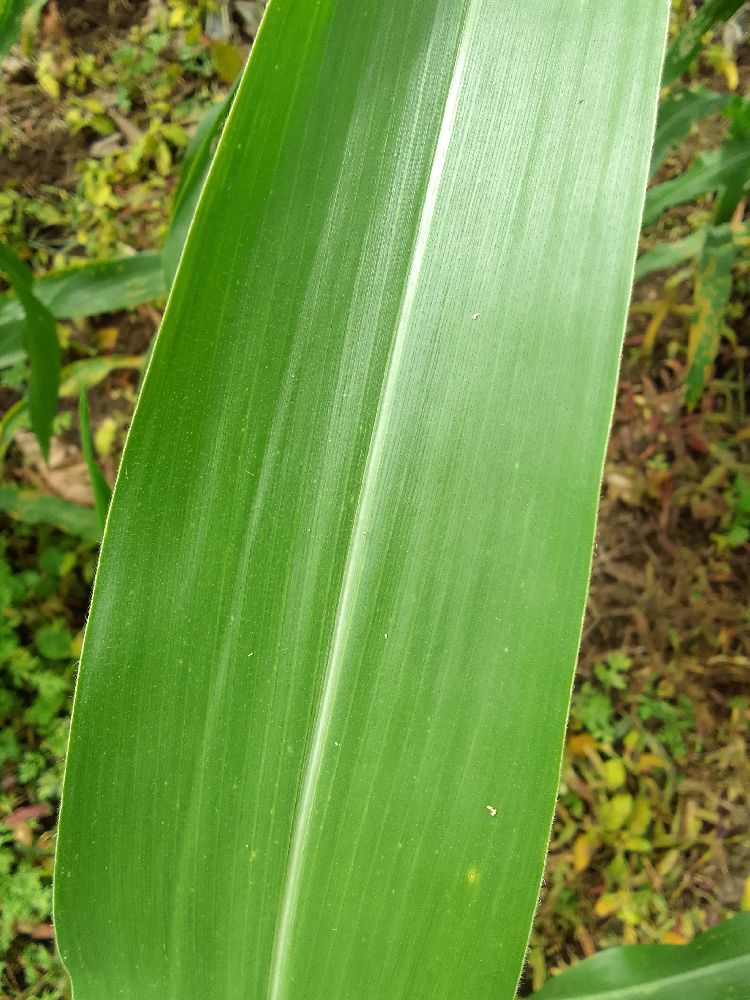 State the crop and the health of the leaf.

maize, healthy
